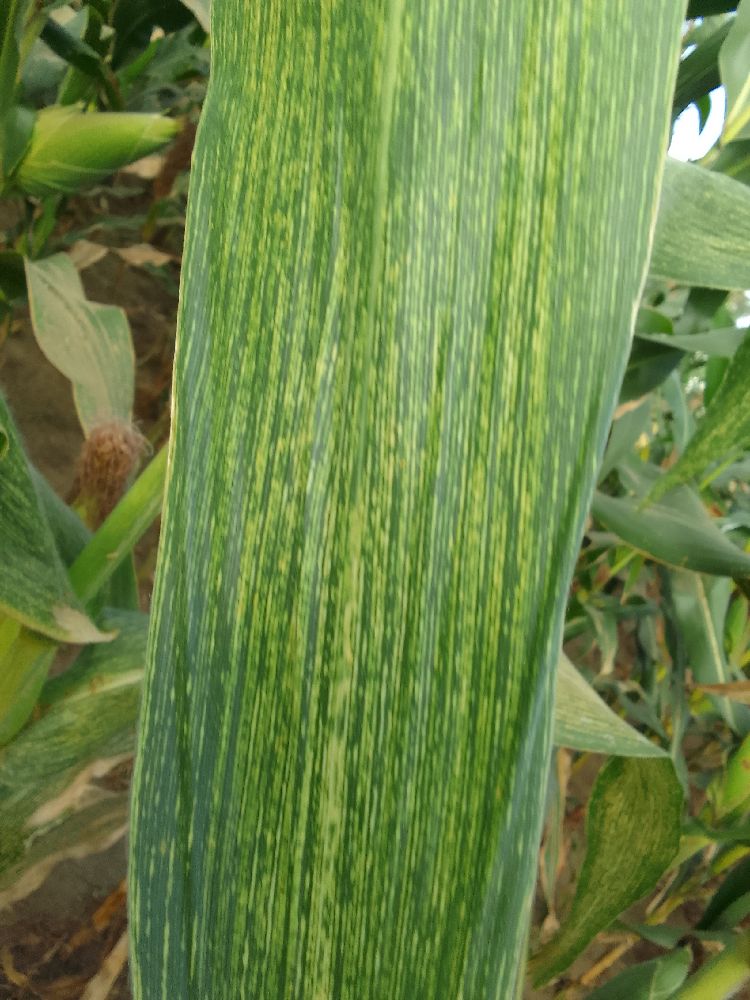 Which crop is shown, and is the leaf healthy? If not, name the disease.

maize, maize streak virus
